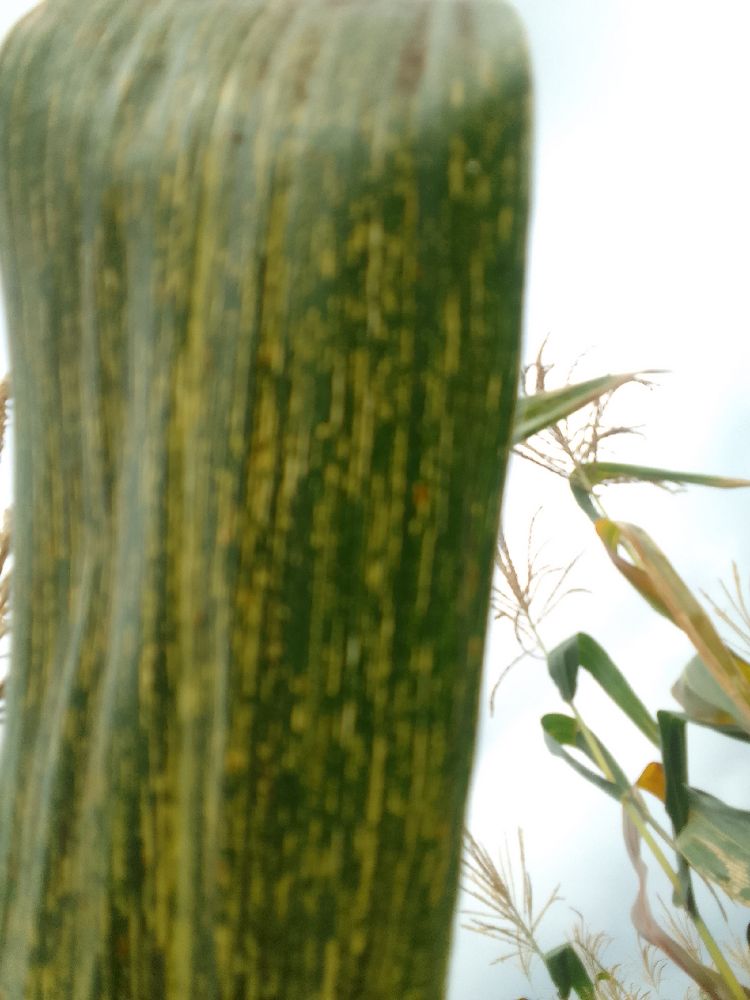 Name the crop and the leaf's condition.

maize, maize streak virus
